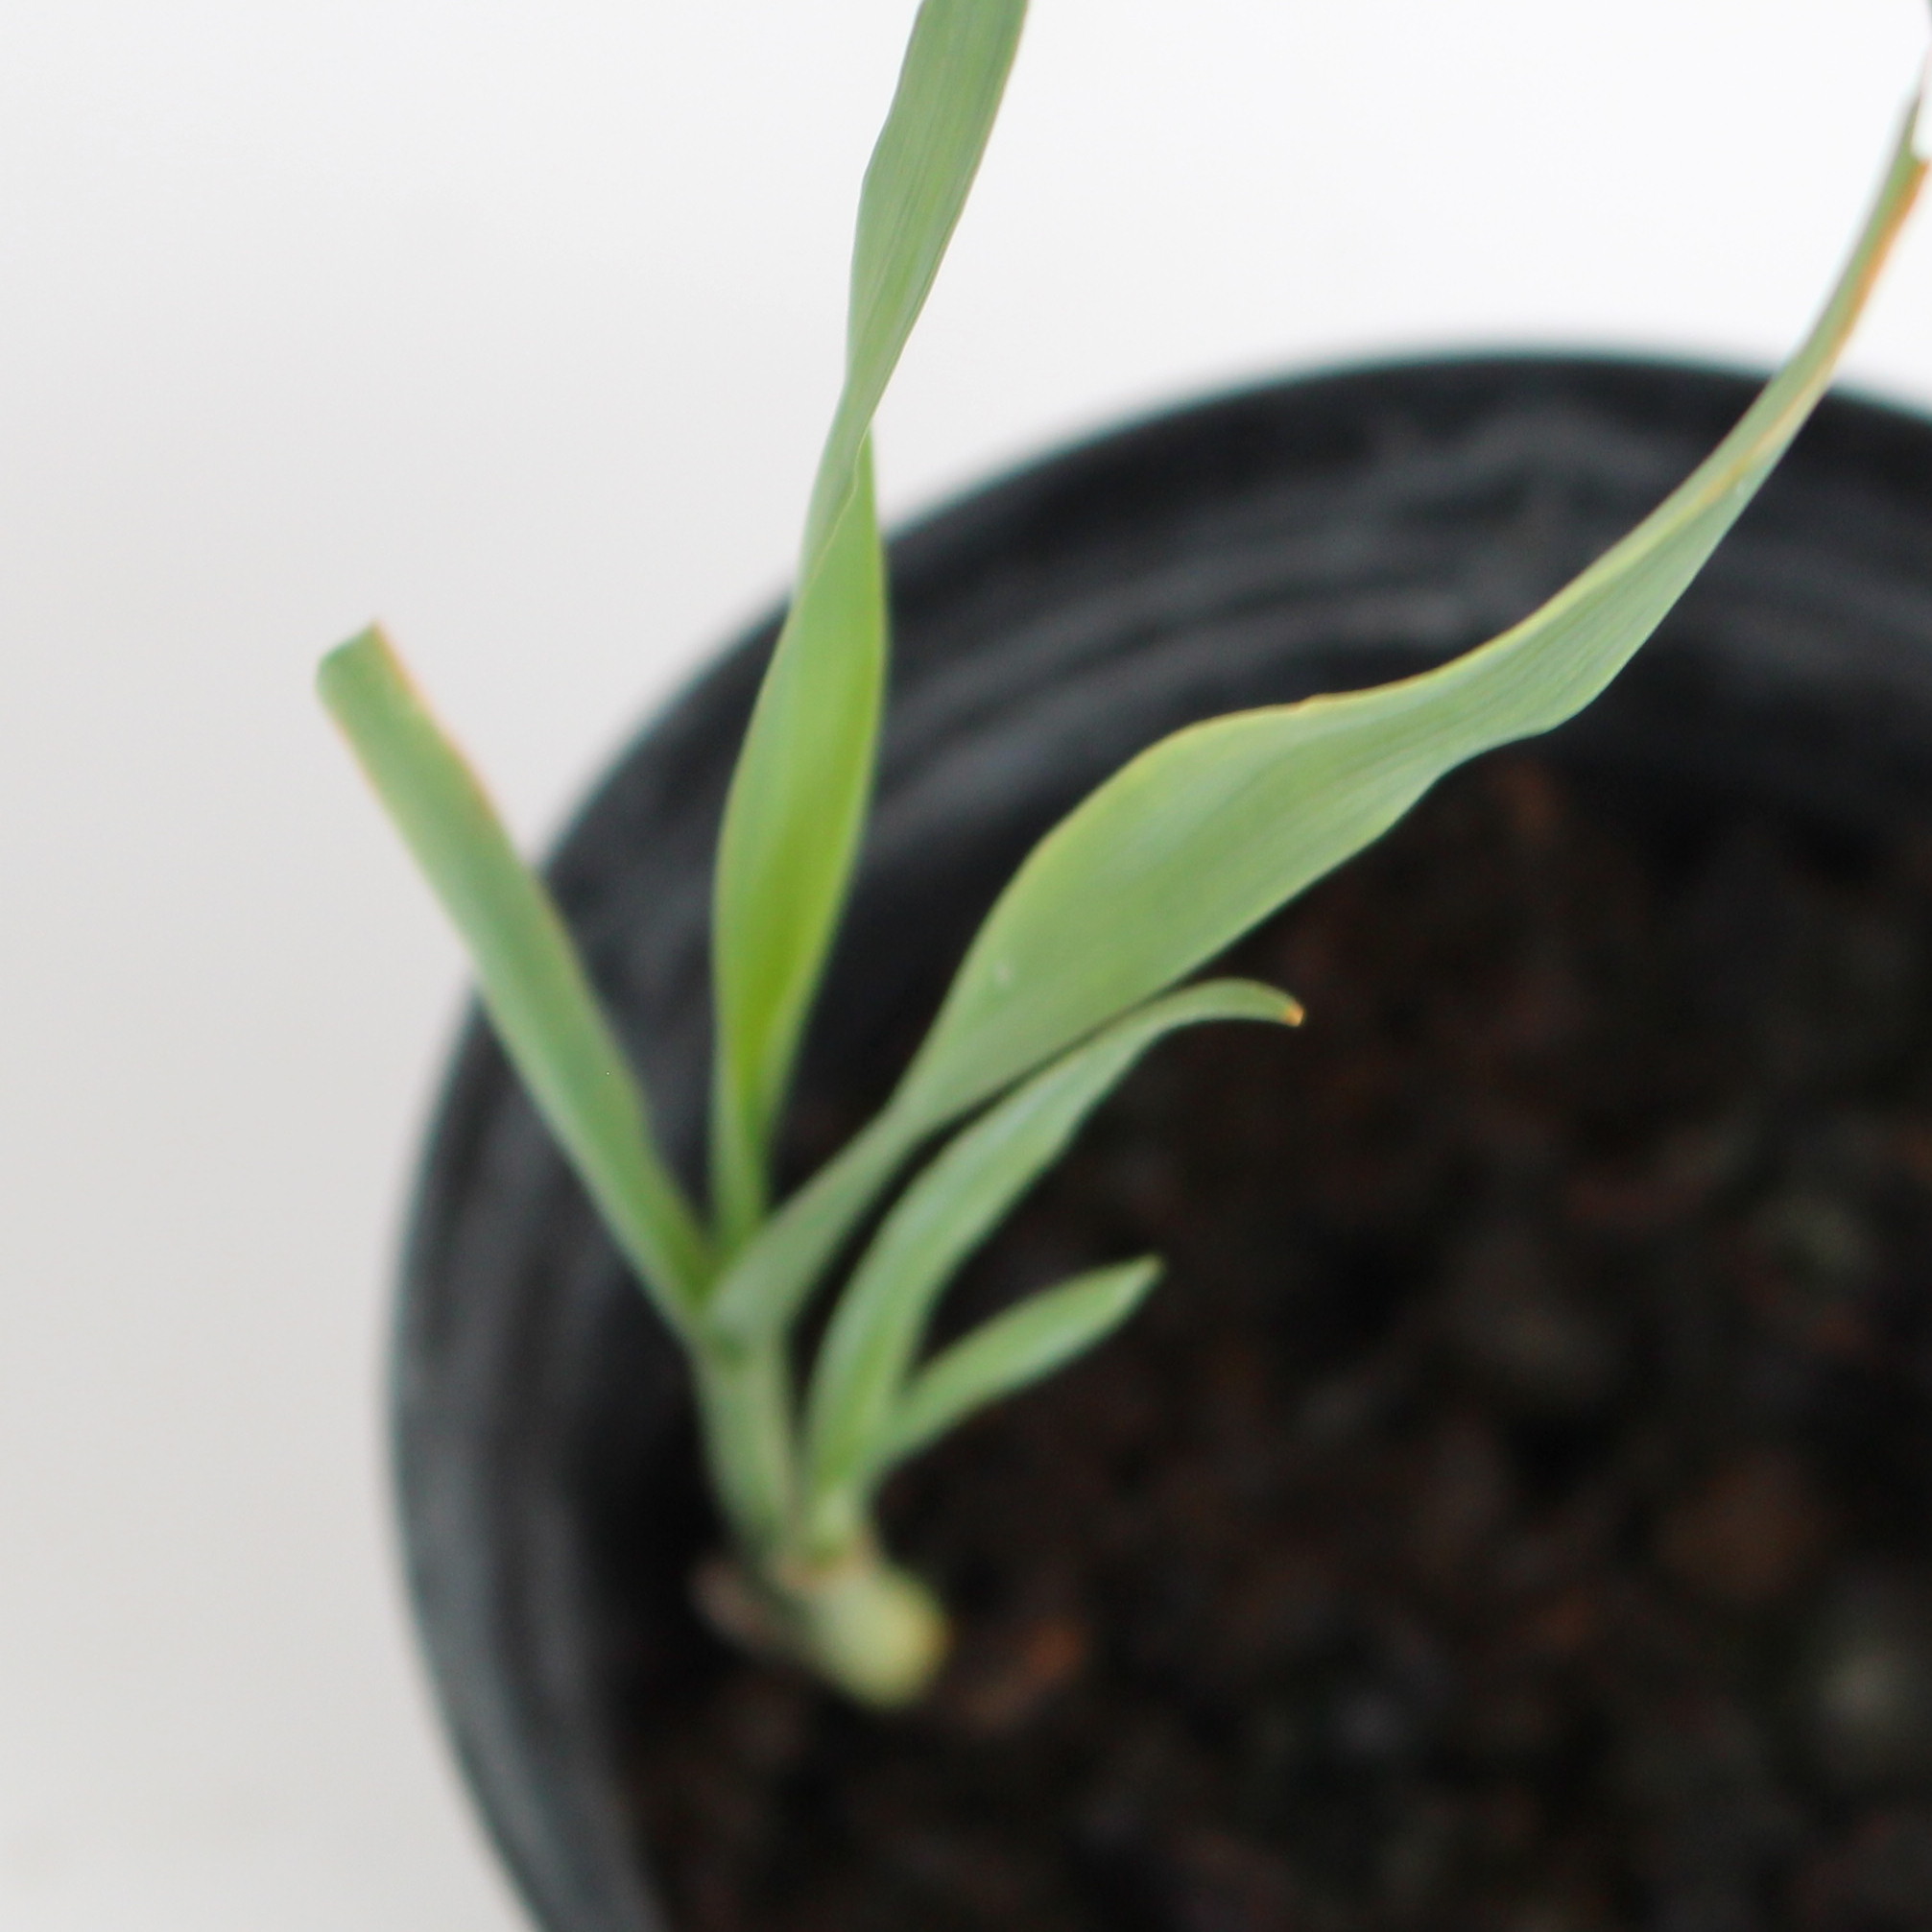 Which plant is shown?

Avena sterilis
